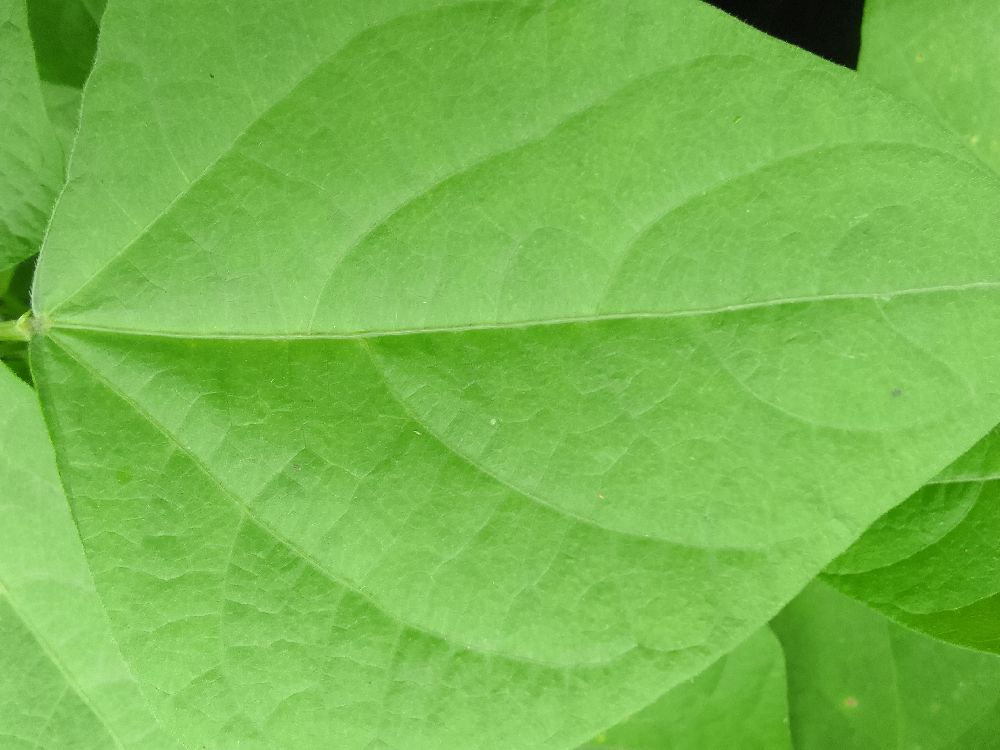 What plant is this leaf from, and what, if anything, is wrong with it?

maize, healthy
